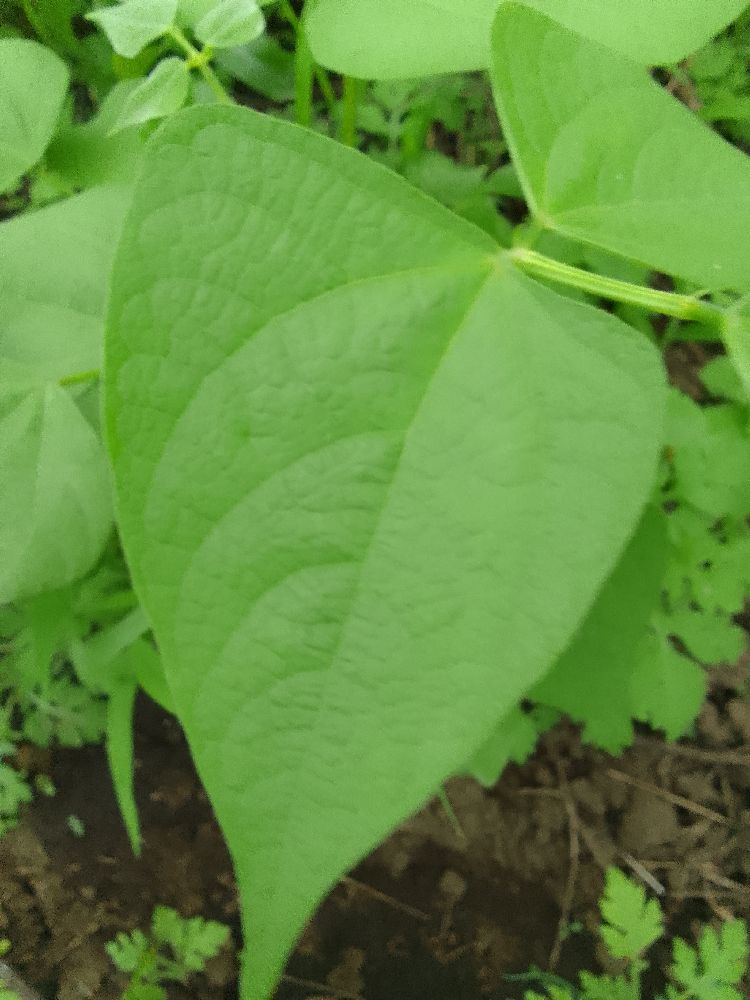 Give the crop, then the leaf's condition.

common bean, healthy
